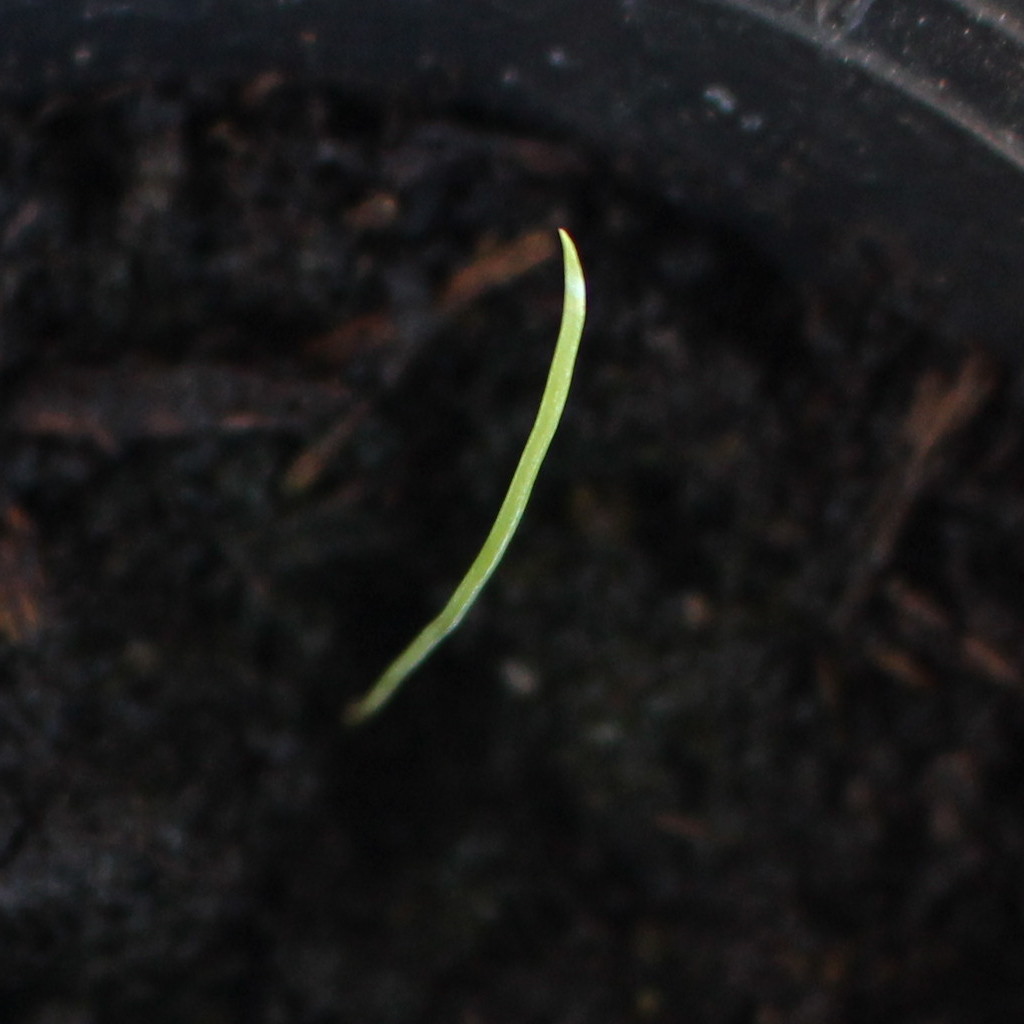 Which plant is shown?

Lolium multiflorum
